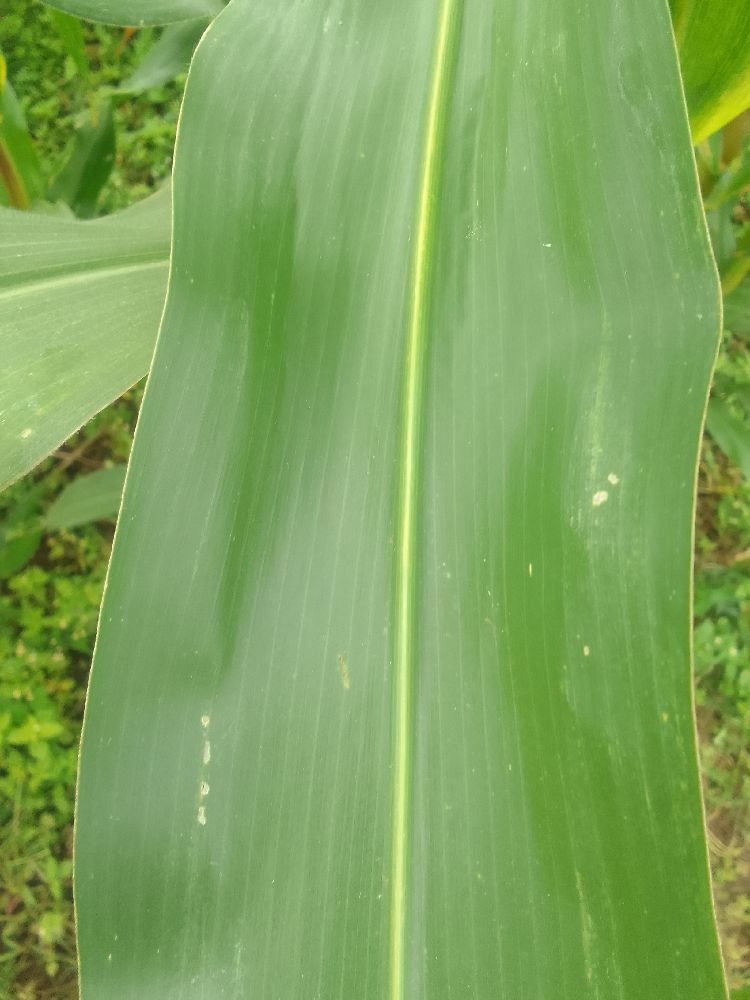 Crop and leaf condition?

maize, healthy
